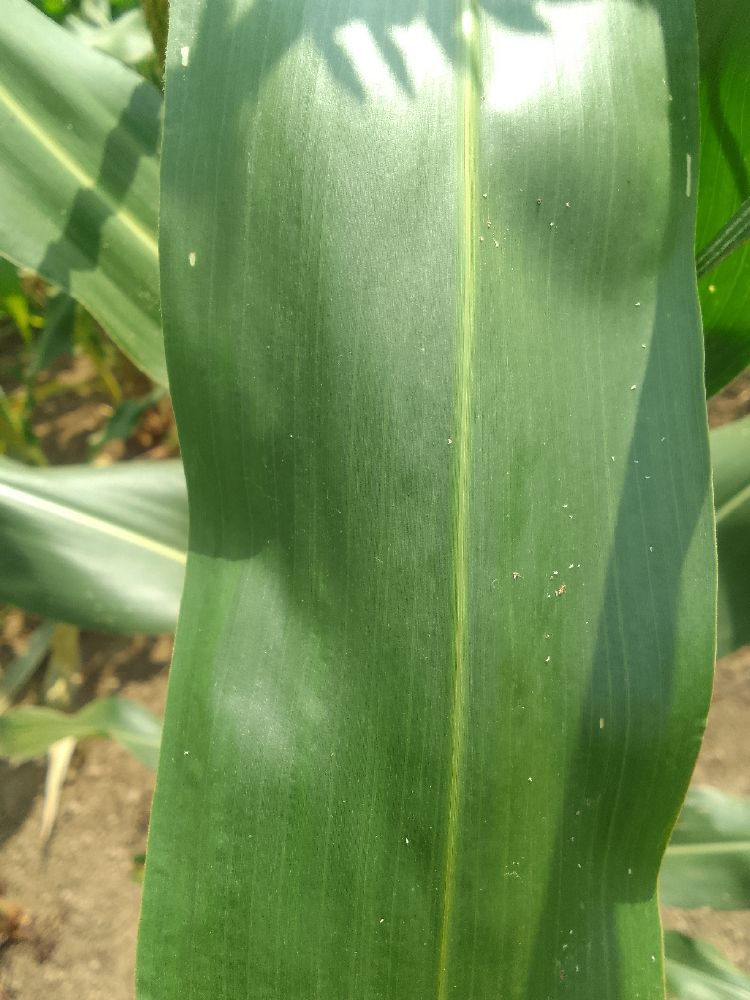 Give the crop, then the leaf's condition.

maize, healthy
